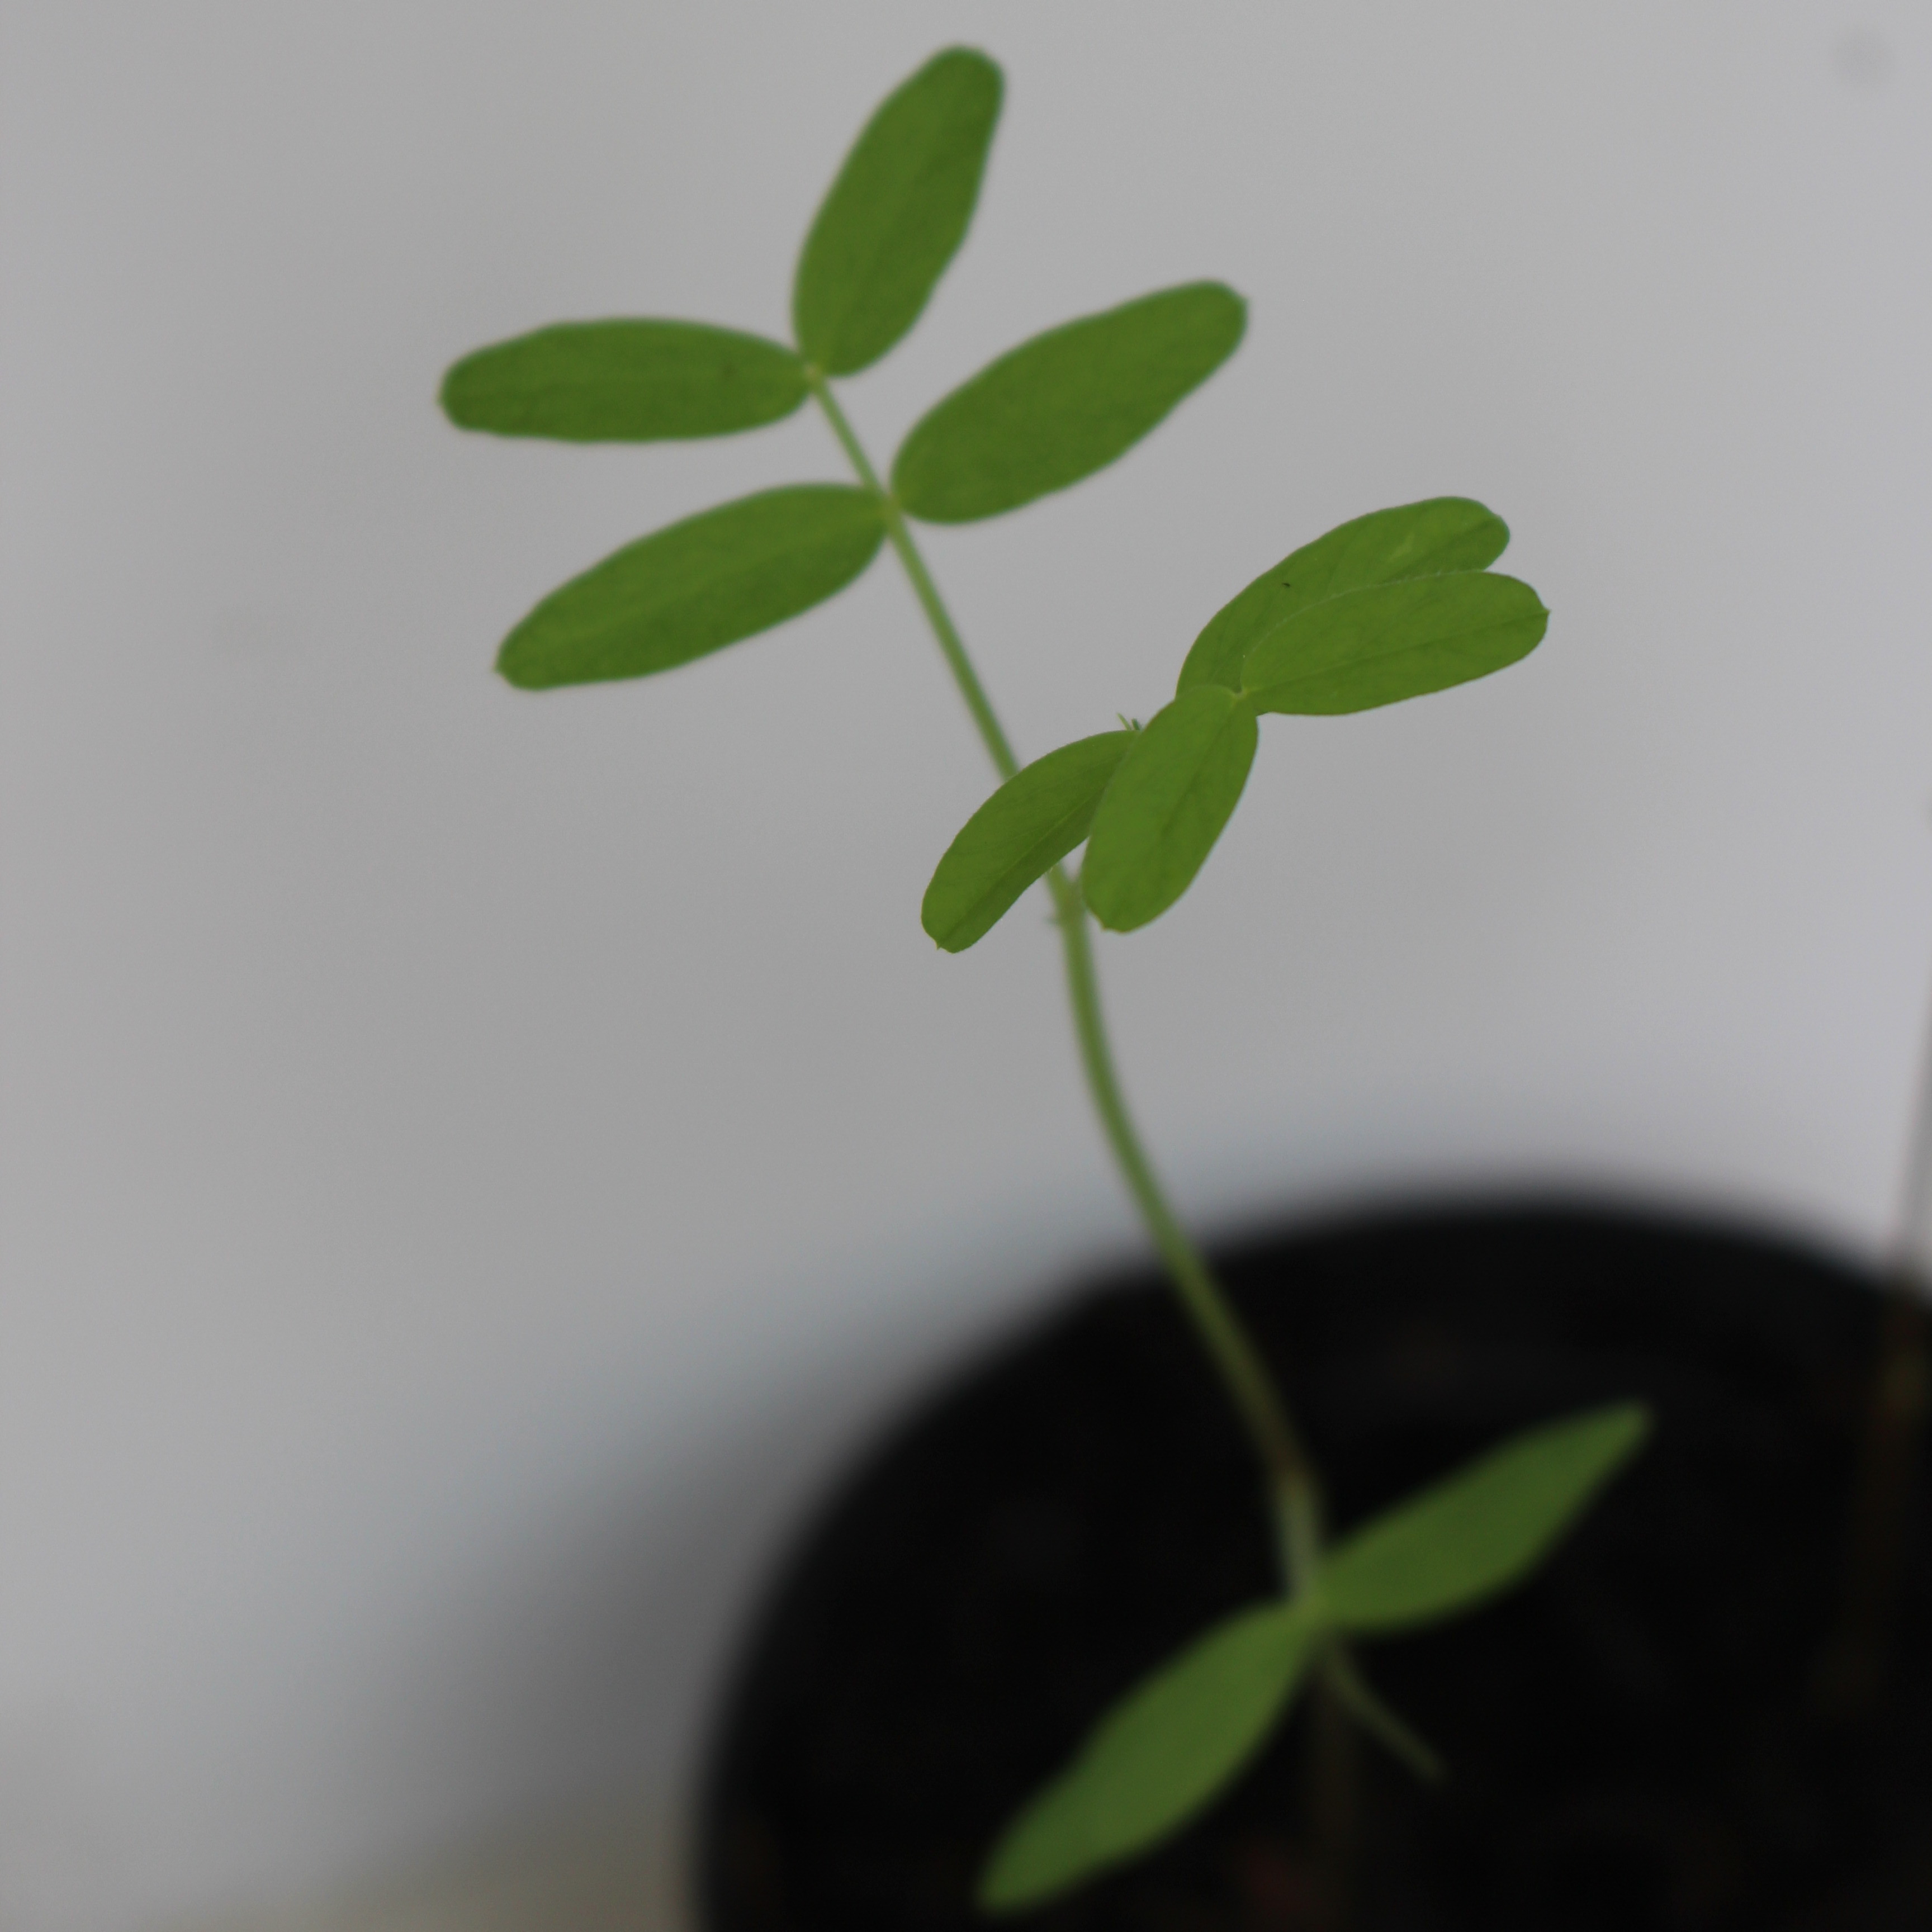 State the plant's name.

Vicia sativa
